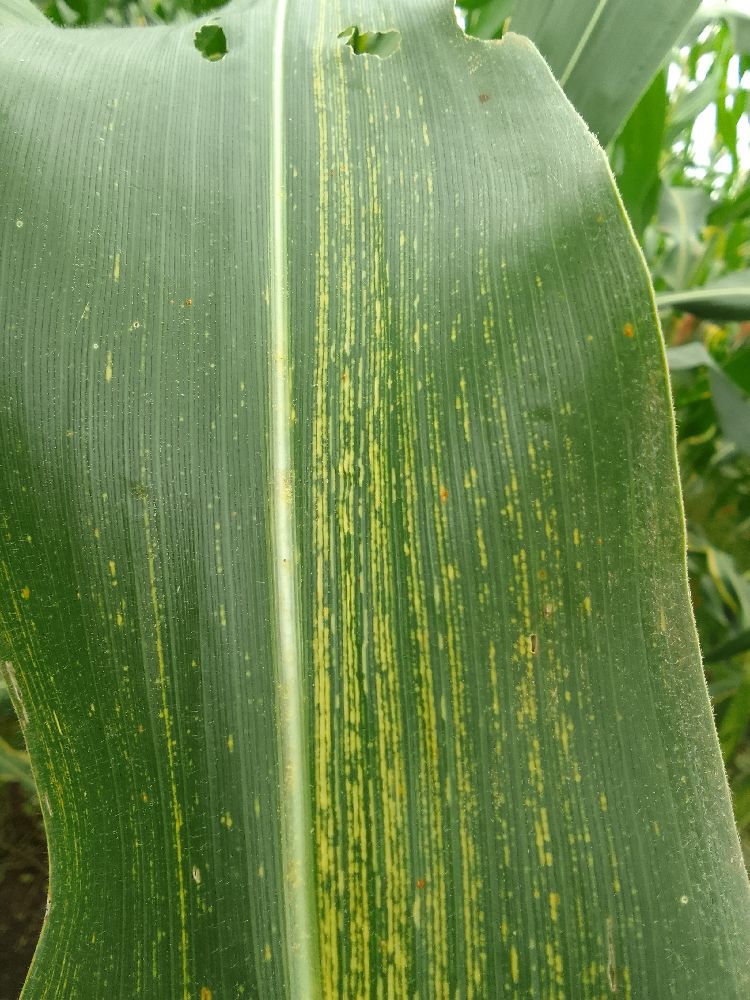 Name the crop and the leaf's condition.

maize, maize streak virus
